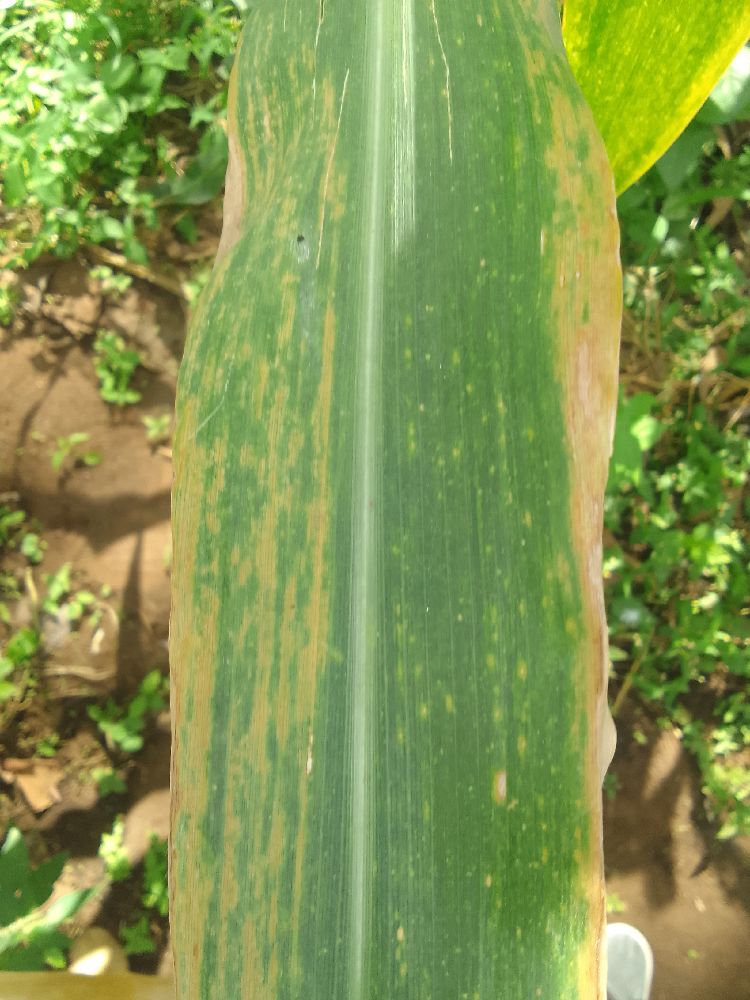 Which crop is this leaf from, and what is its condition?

maize, maize lethal necrosis
